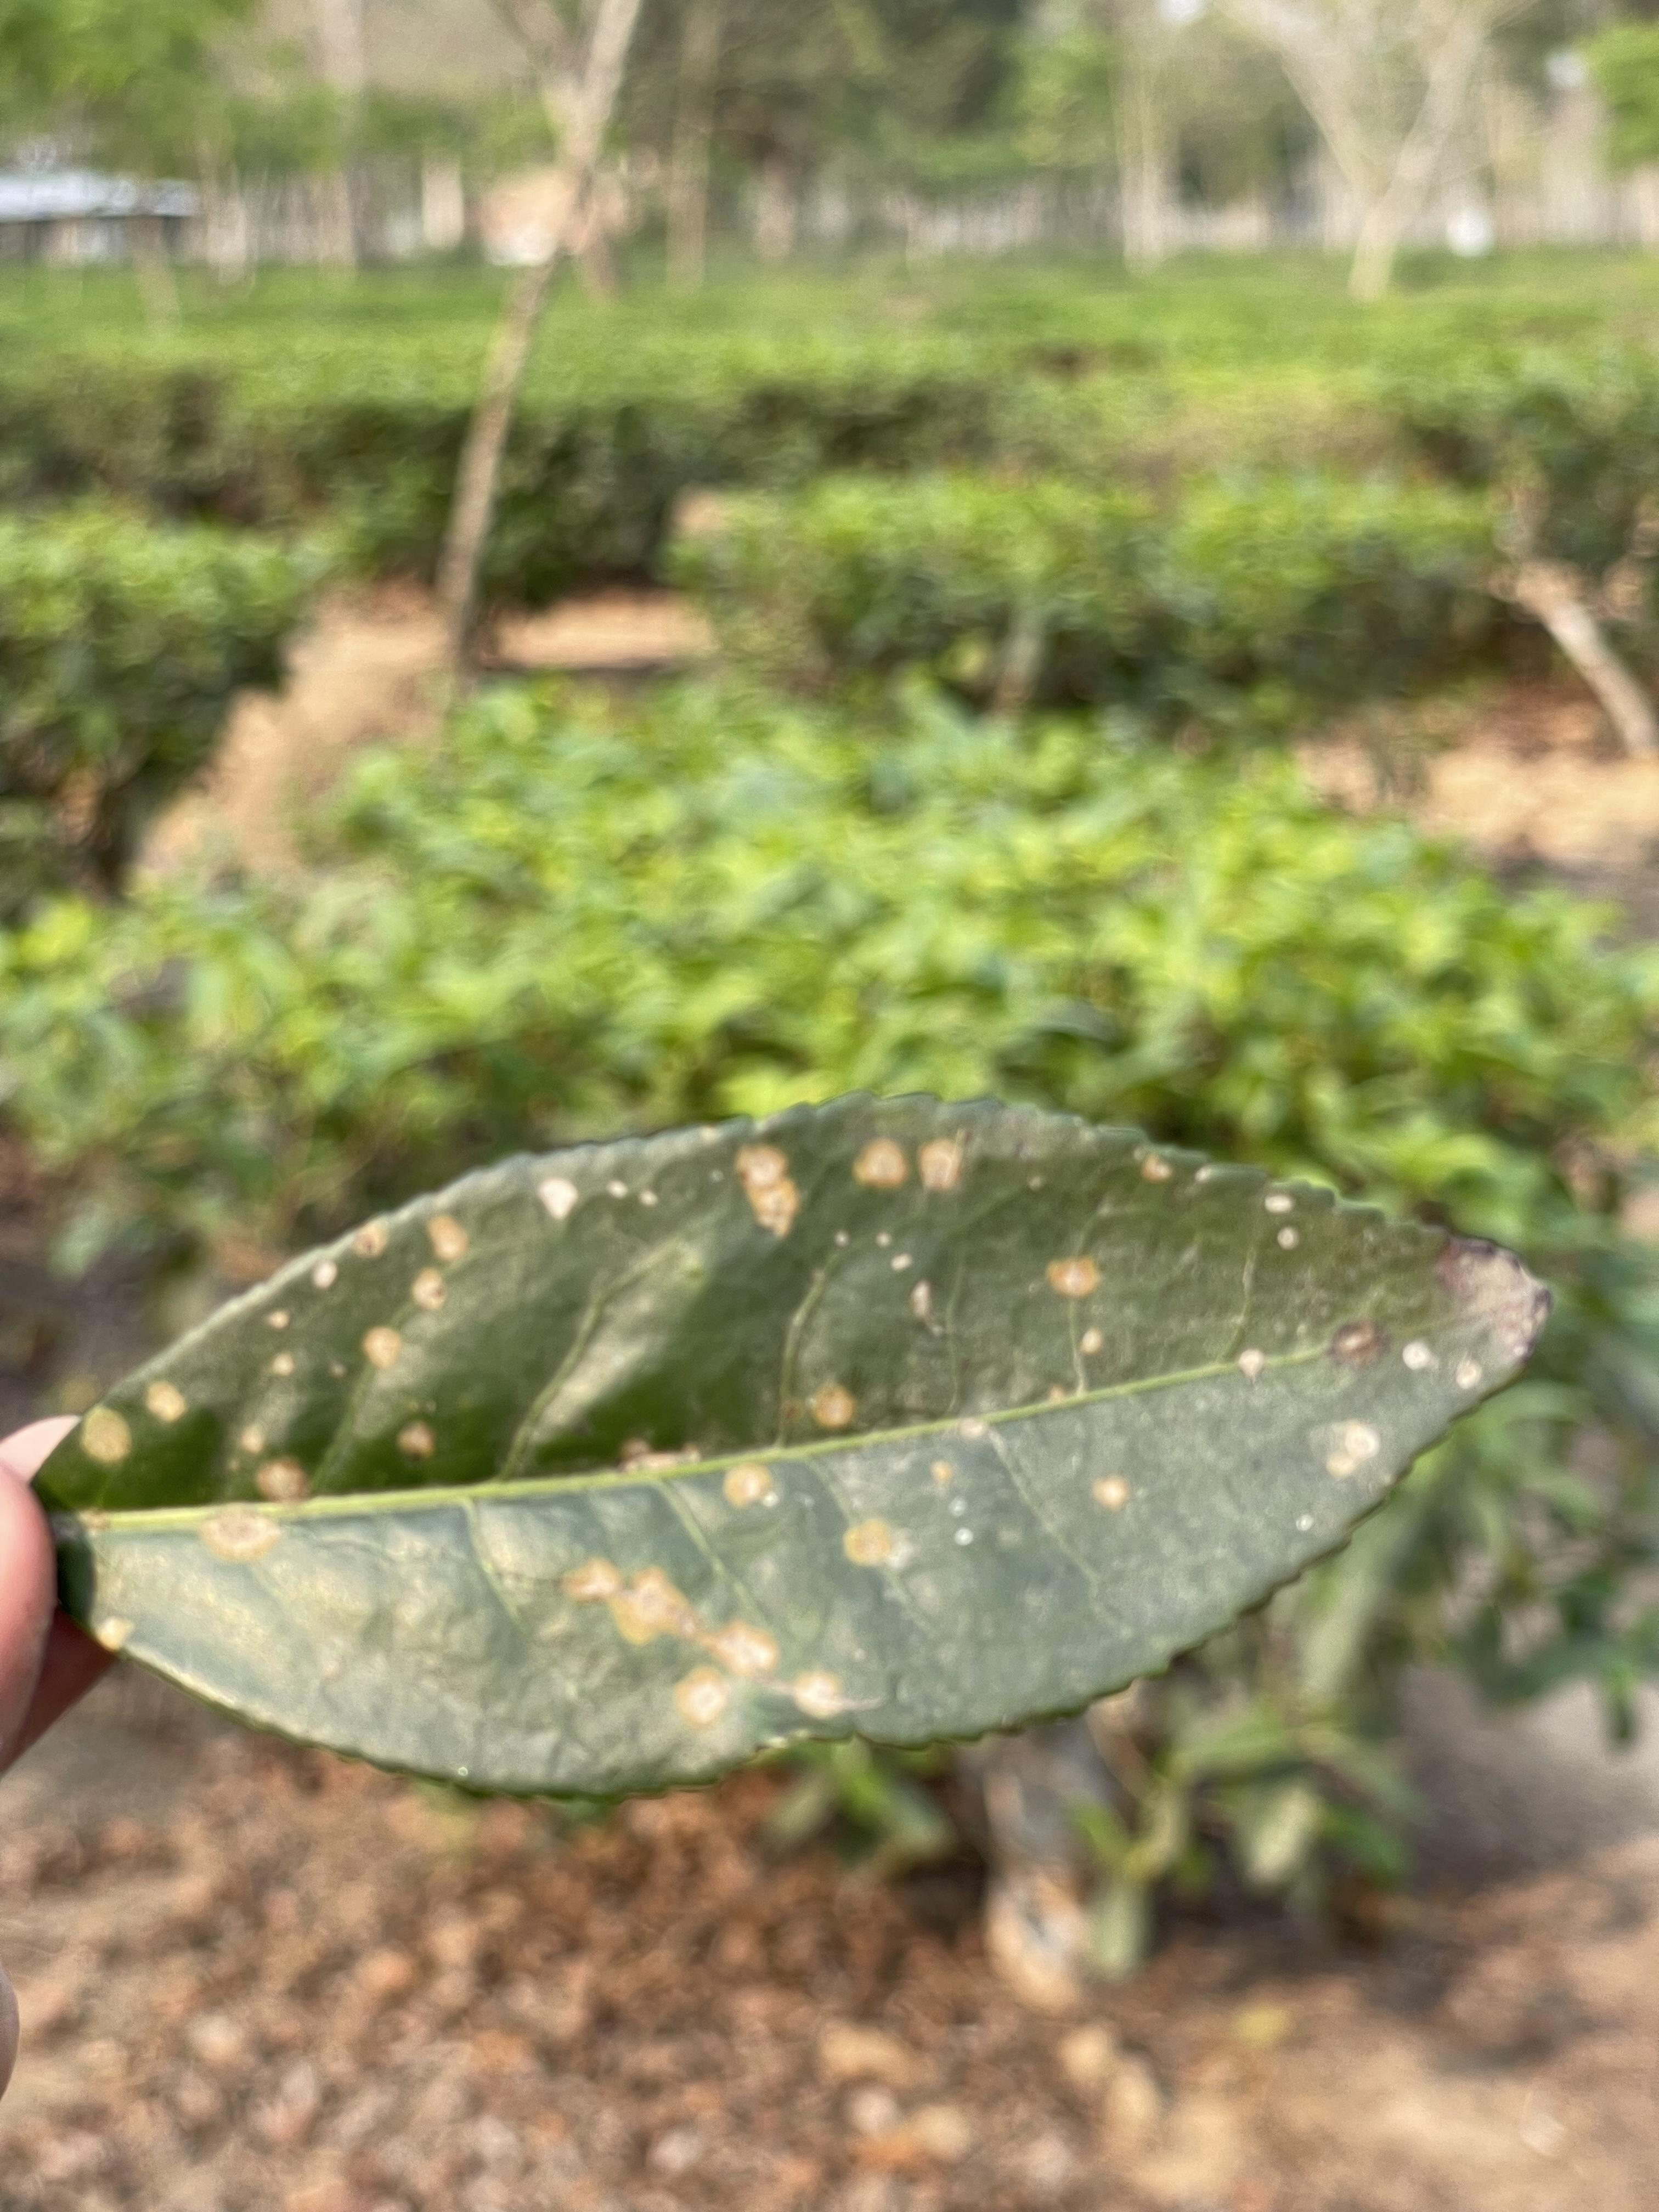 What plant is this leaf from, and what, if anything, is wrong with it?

tea, red rust
